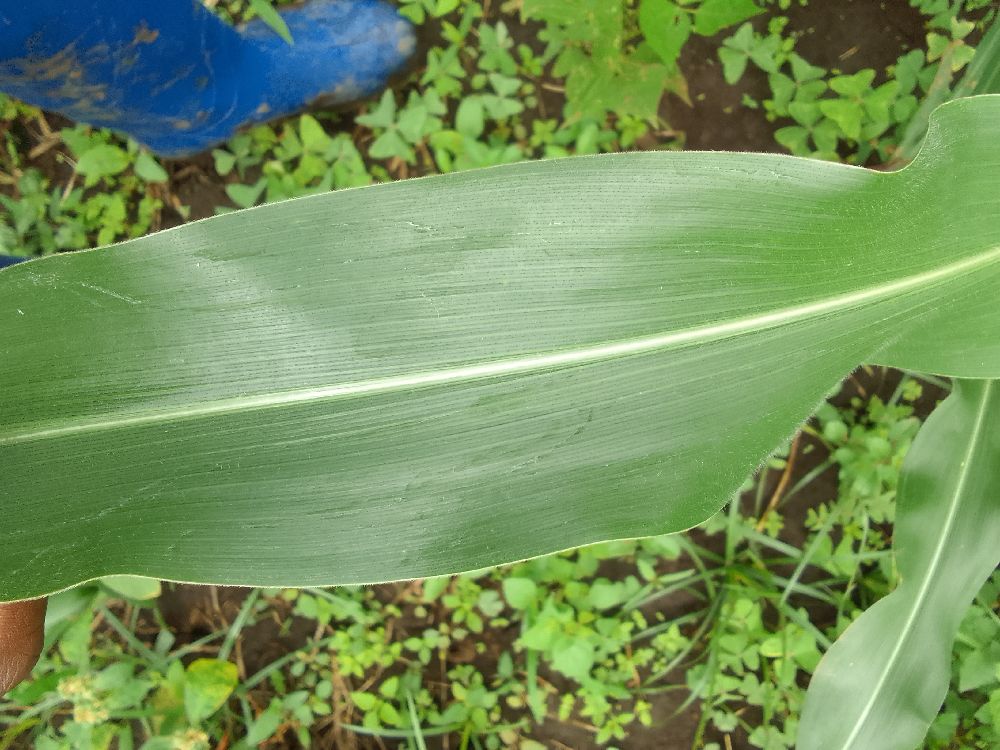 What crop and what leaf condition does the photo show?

maize, healthy
